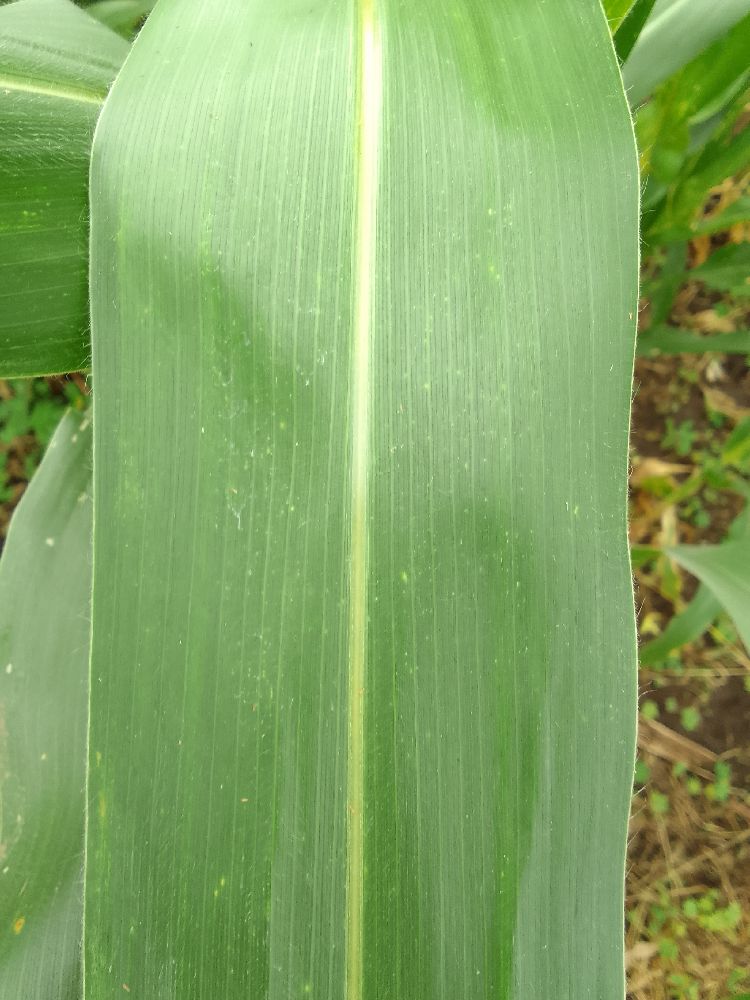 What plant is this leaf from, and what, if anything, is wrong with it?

maize, healthy
